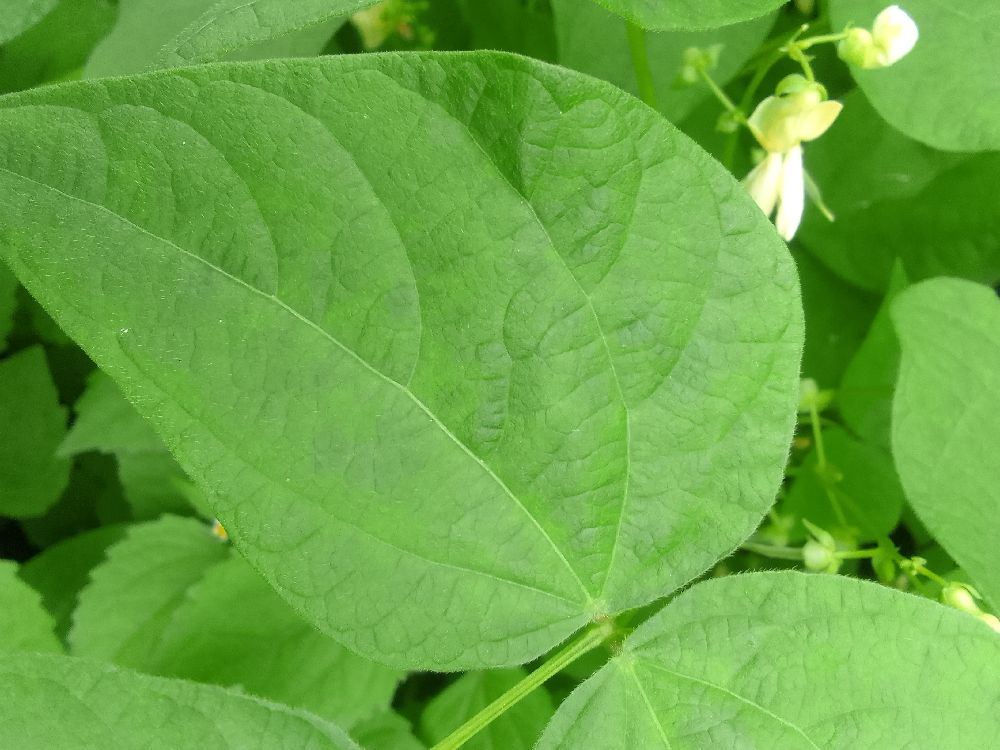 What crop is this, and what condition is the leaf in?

common bean, healthy
